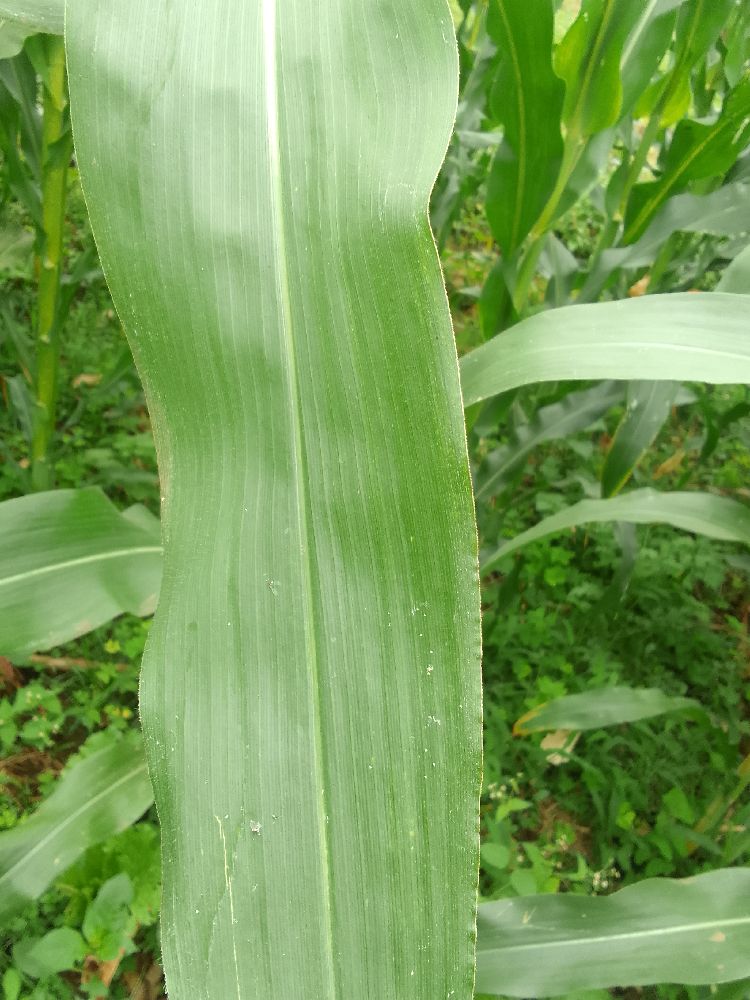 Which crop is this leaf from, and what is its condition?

maize, healthy
